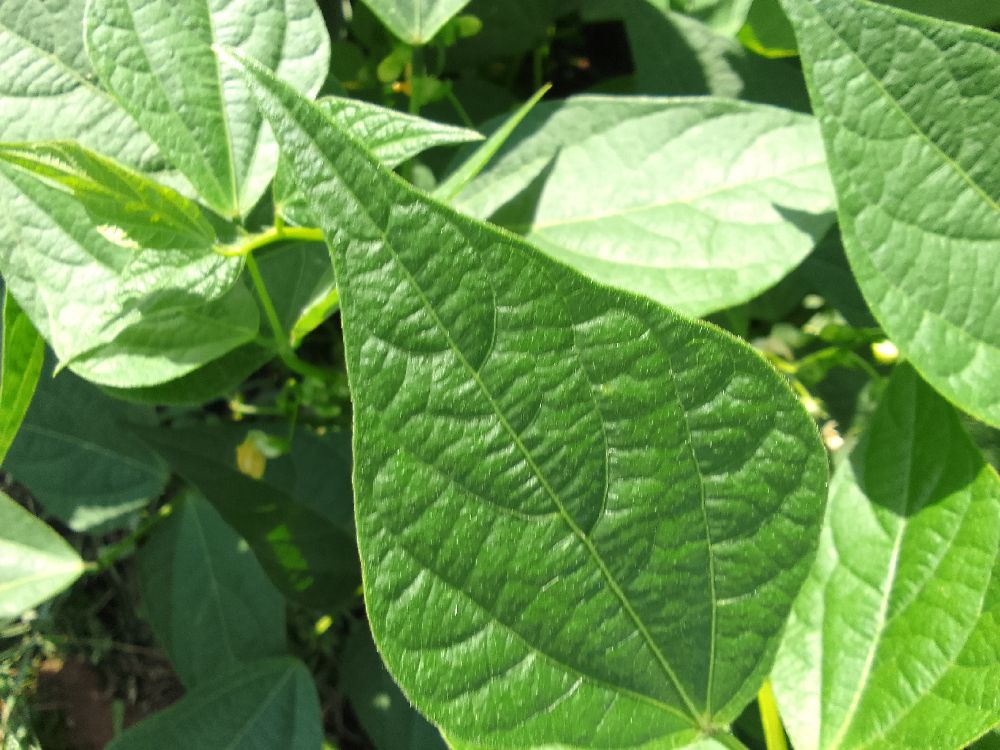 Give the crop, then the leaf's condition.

common bean, healthy
